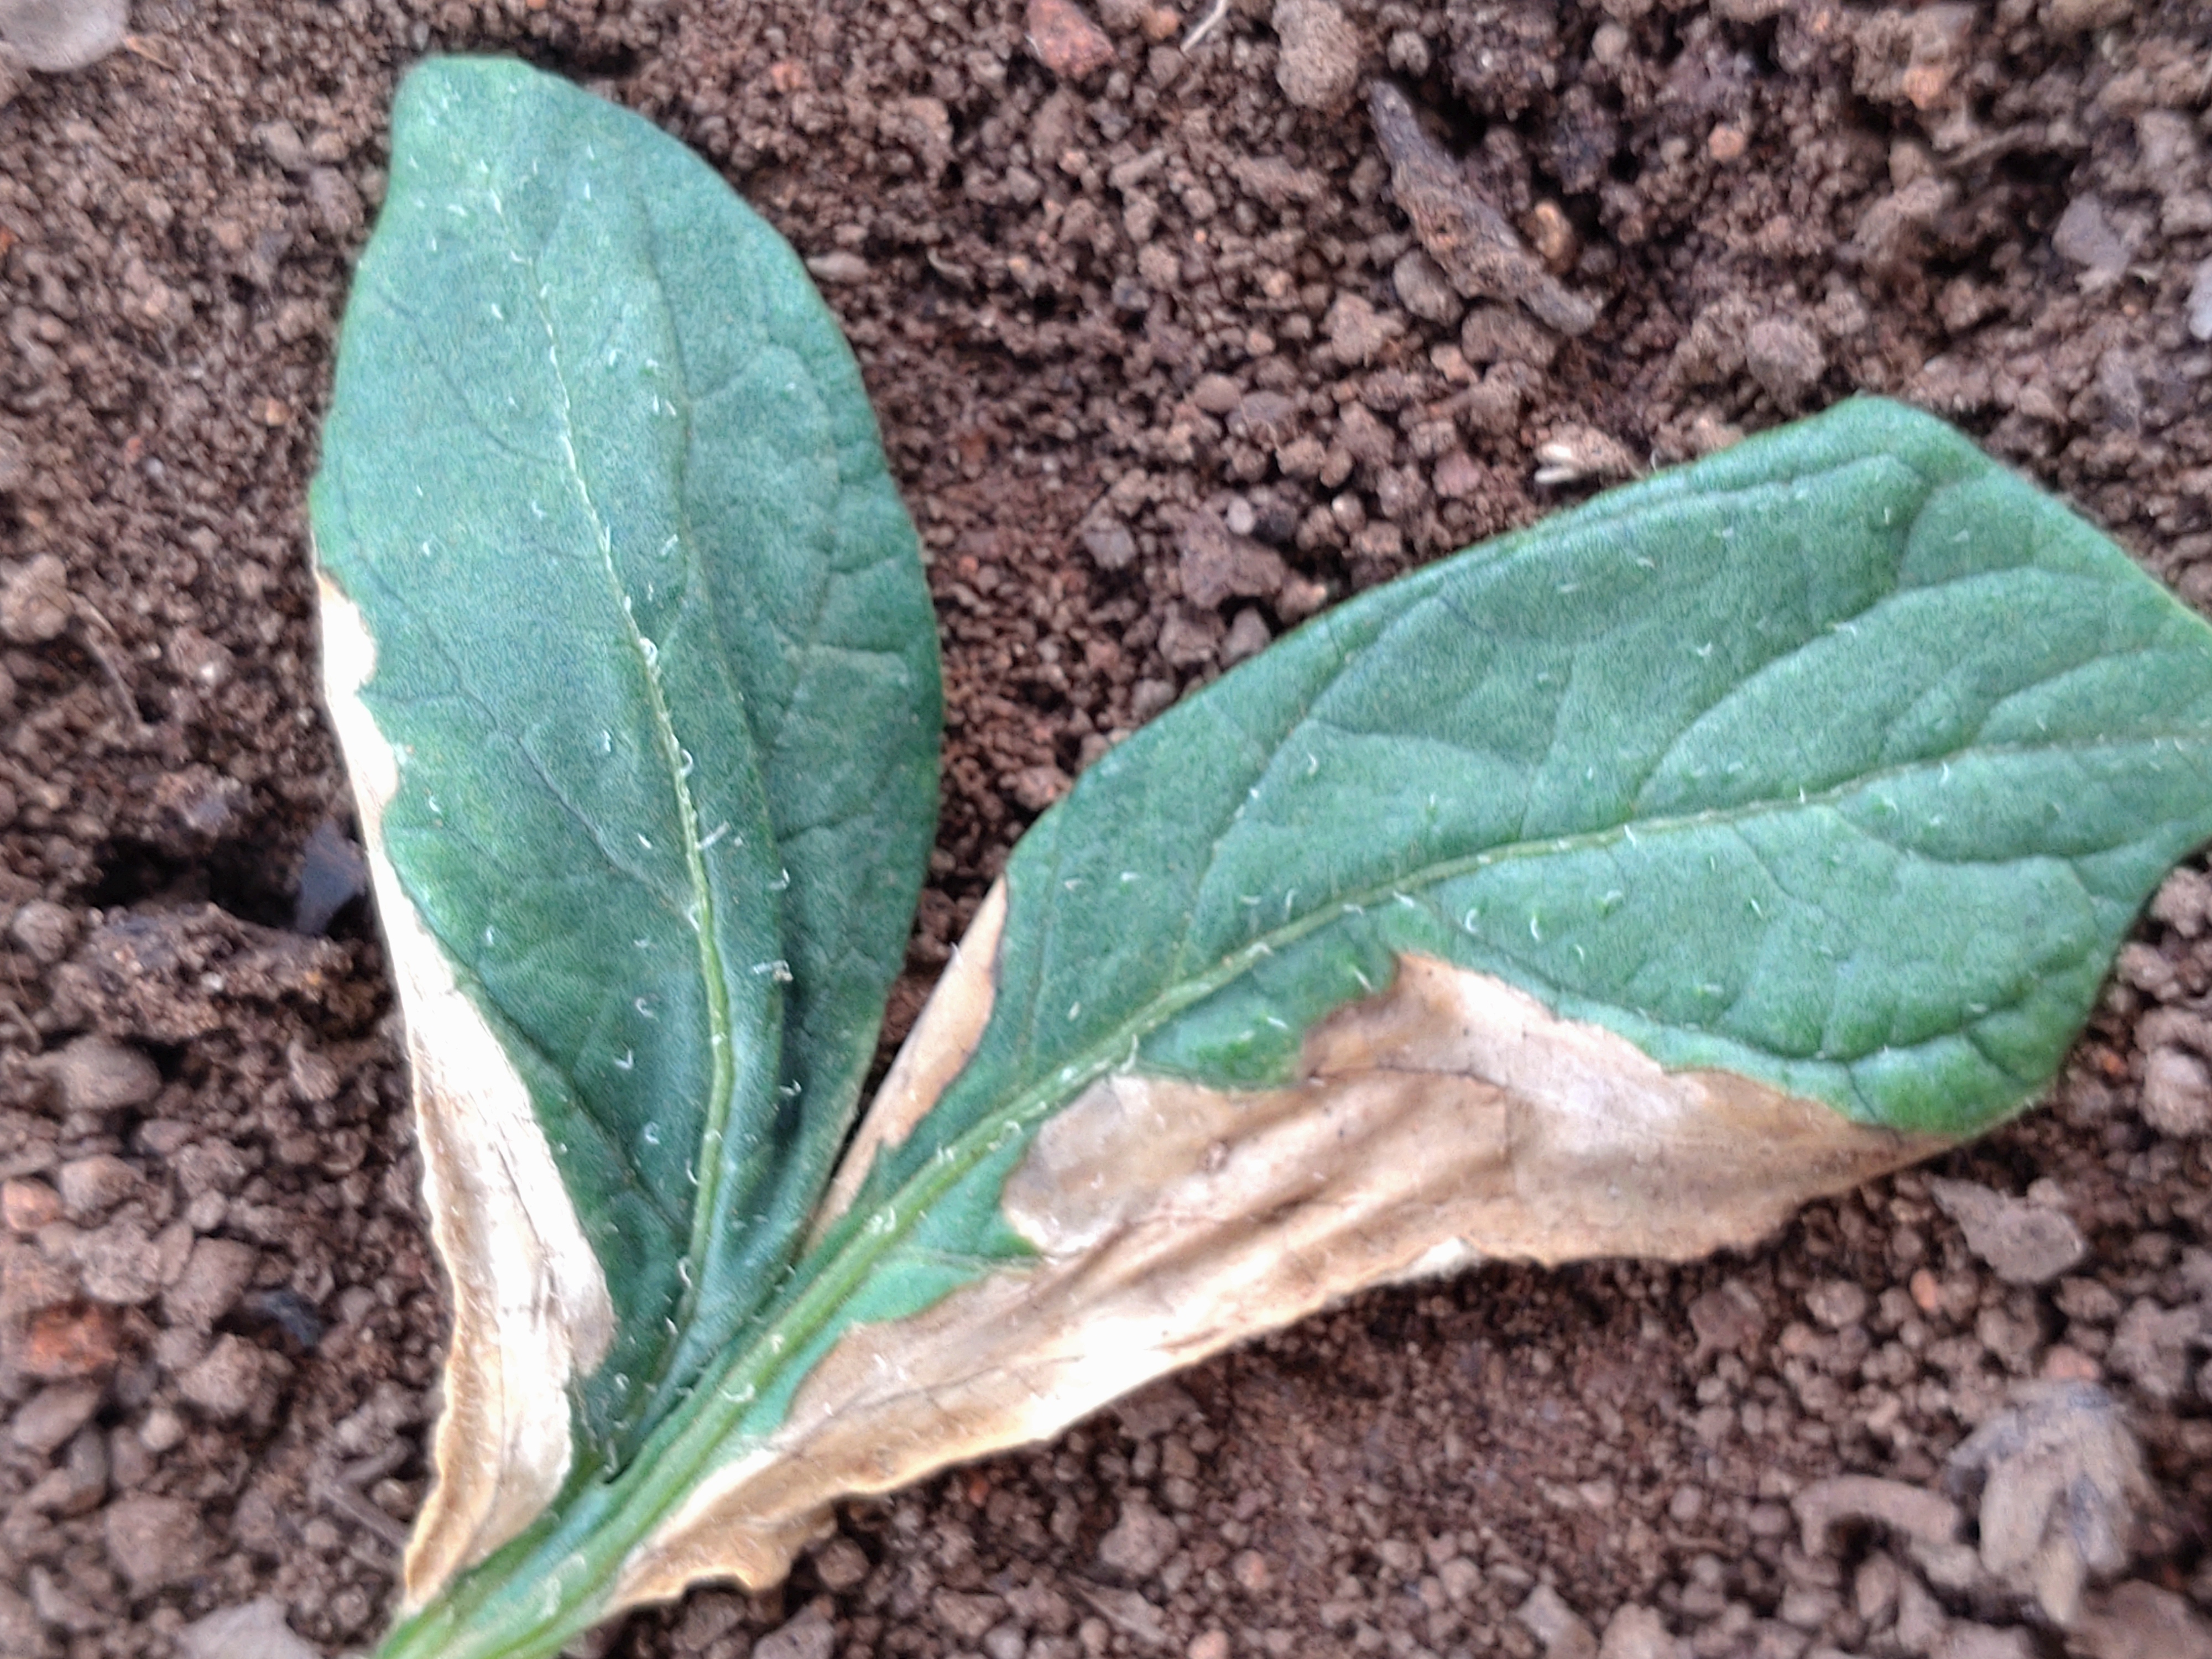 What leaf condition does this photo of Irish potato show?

early blight
